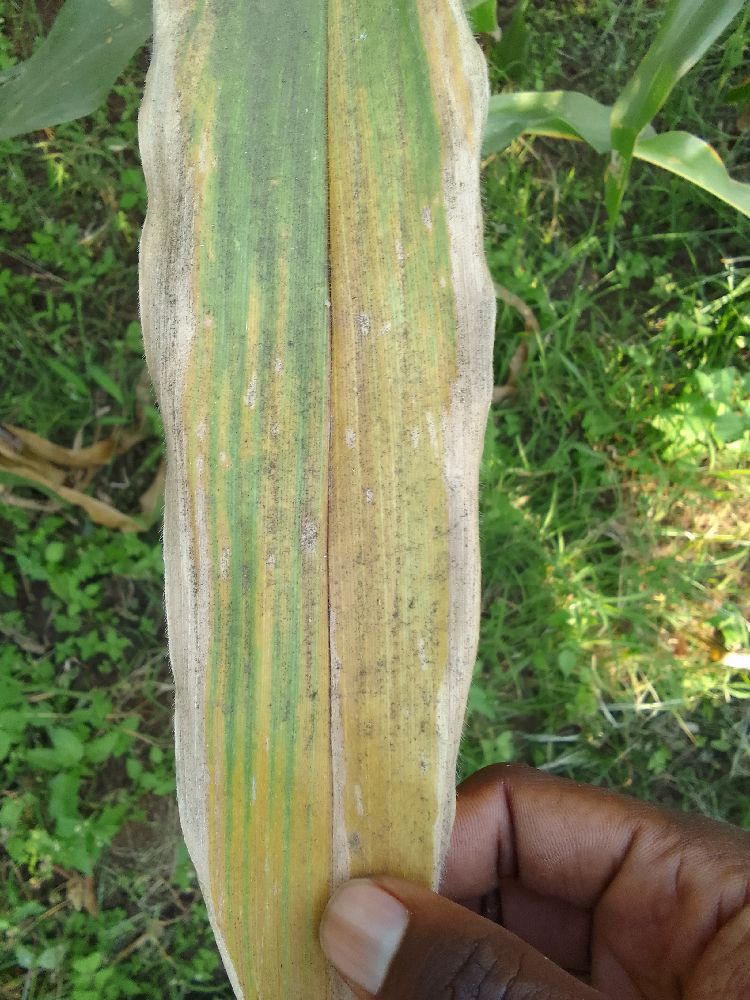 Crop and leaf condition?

maize, maize lethal necrosis
